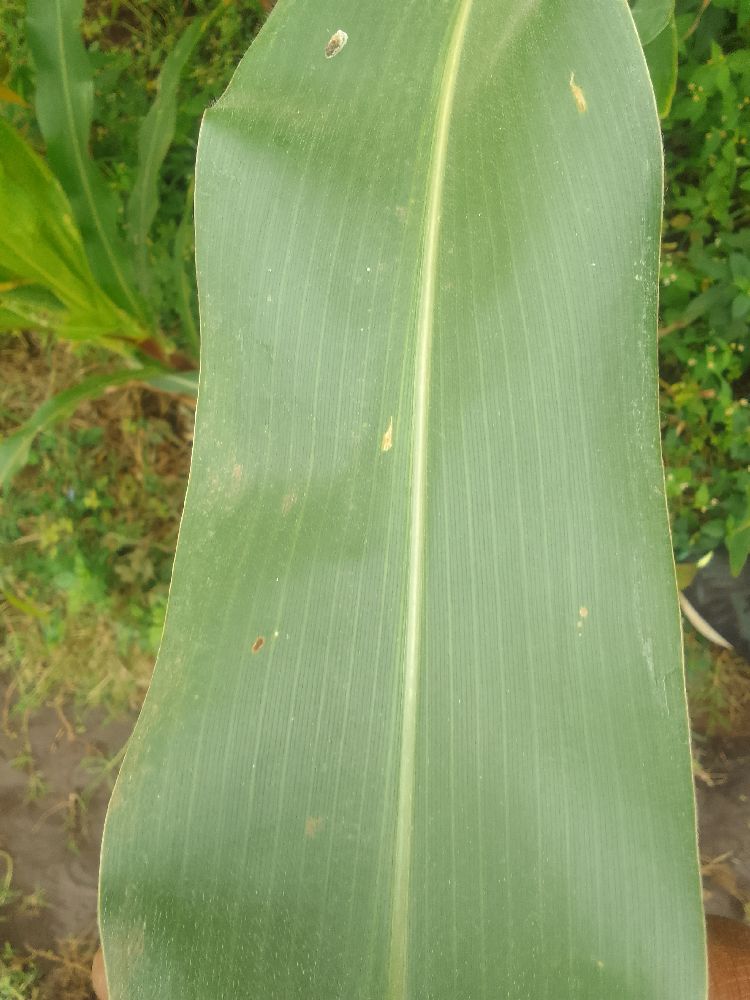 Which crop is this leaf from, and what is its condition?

maize, healthy
